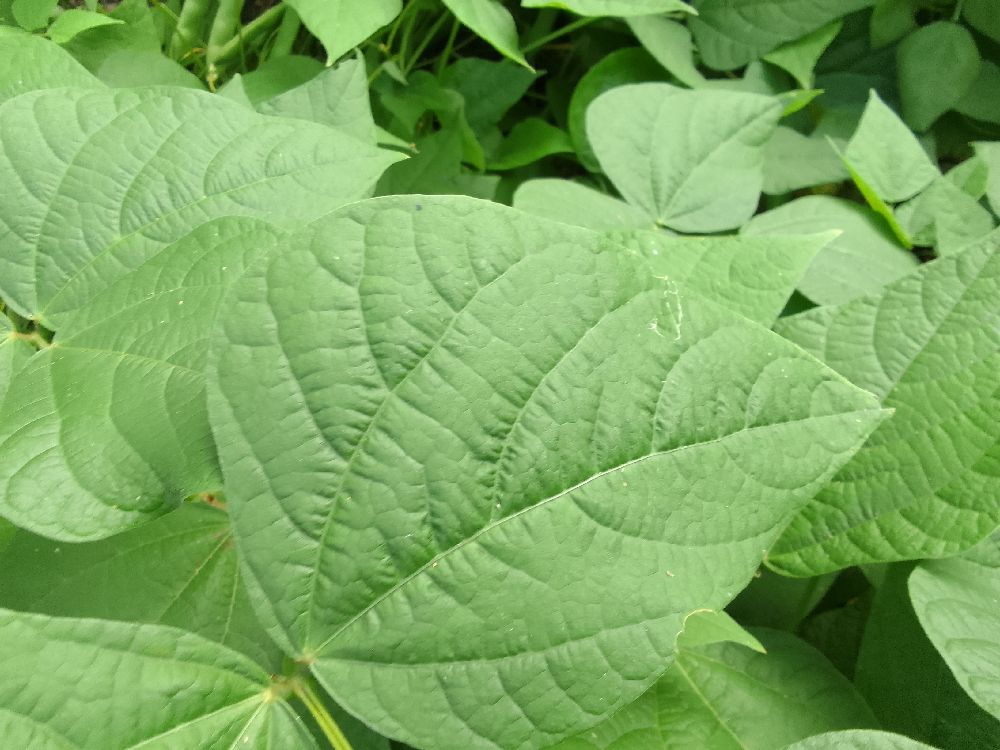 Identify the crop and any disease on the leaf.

common bean, healthy
